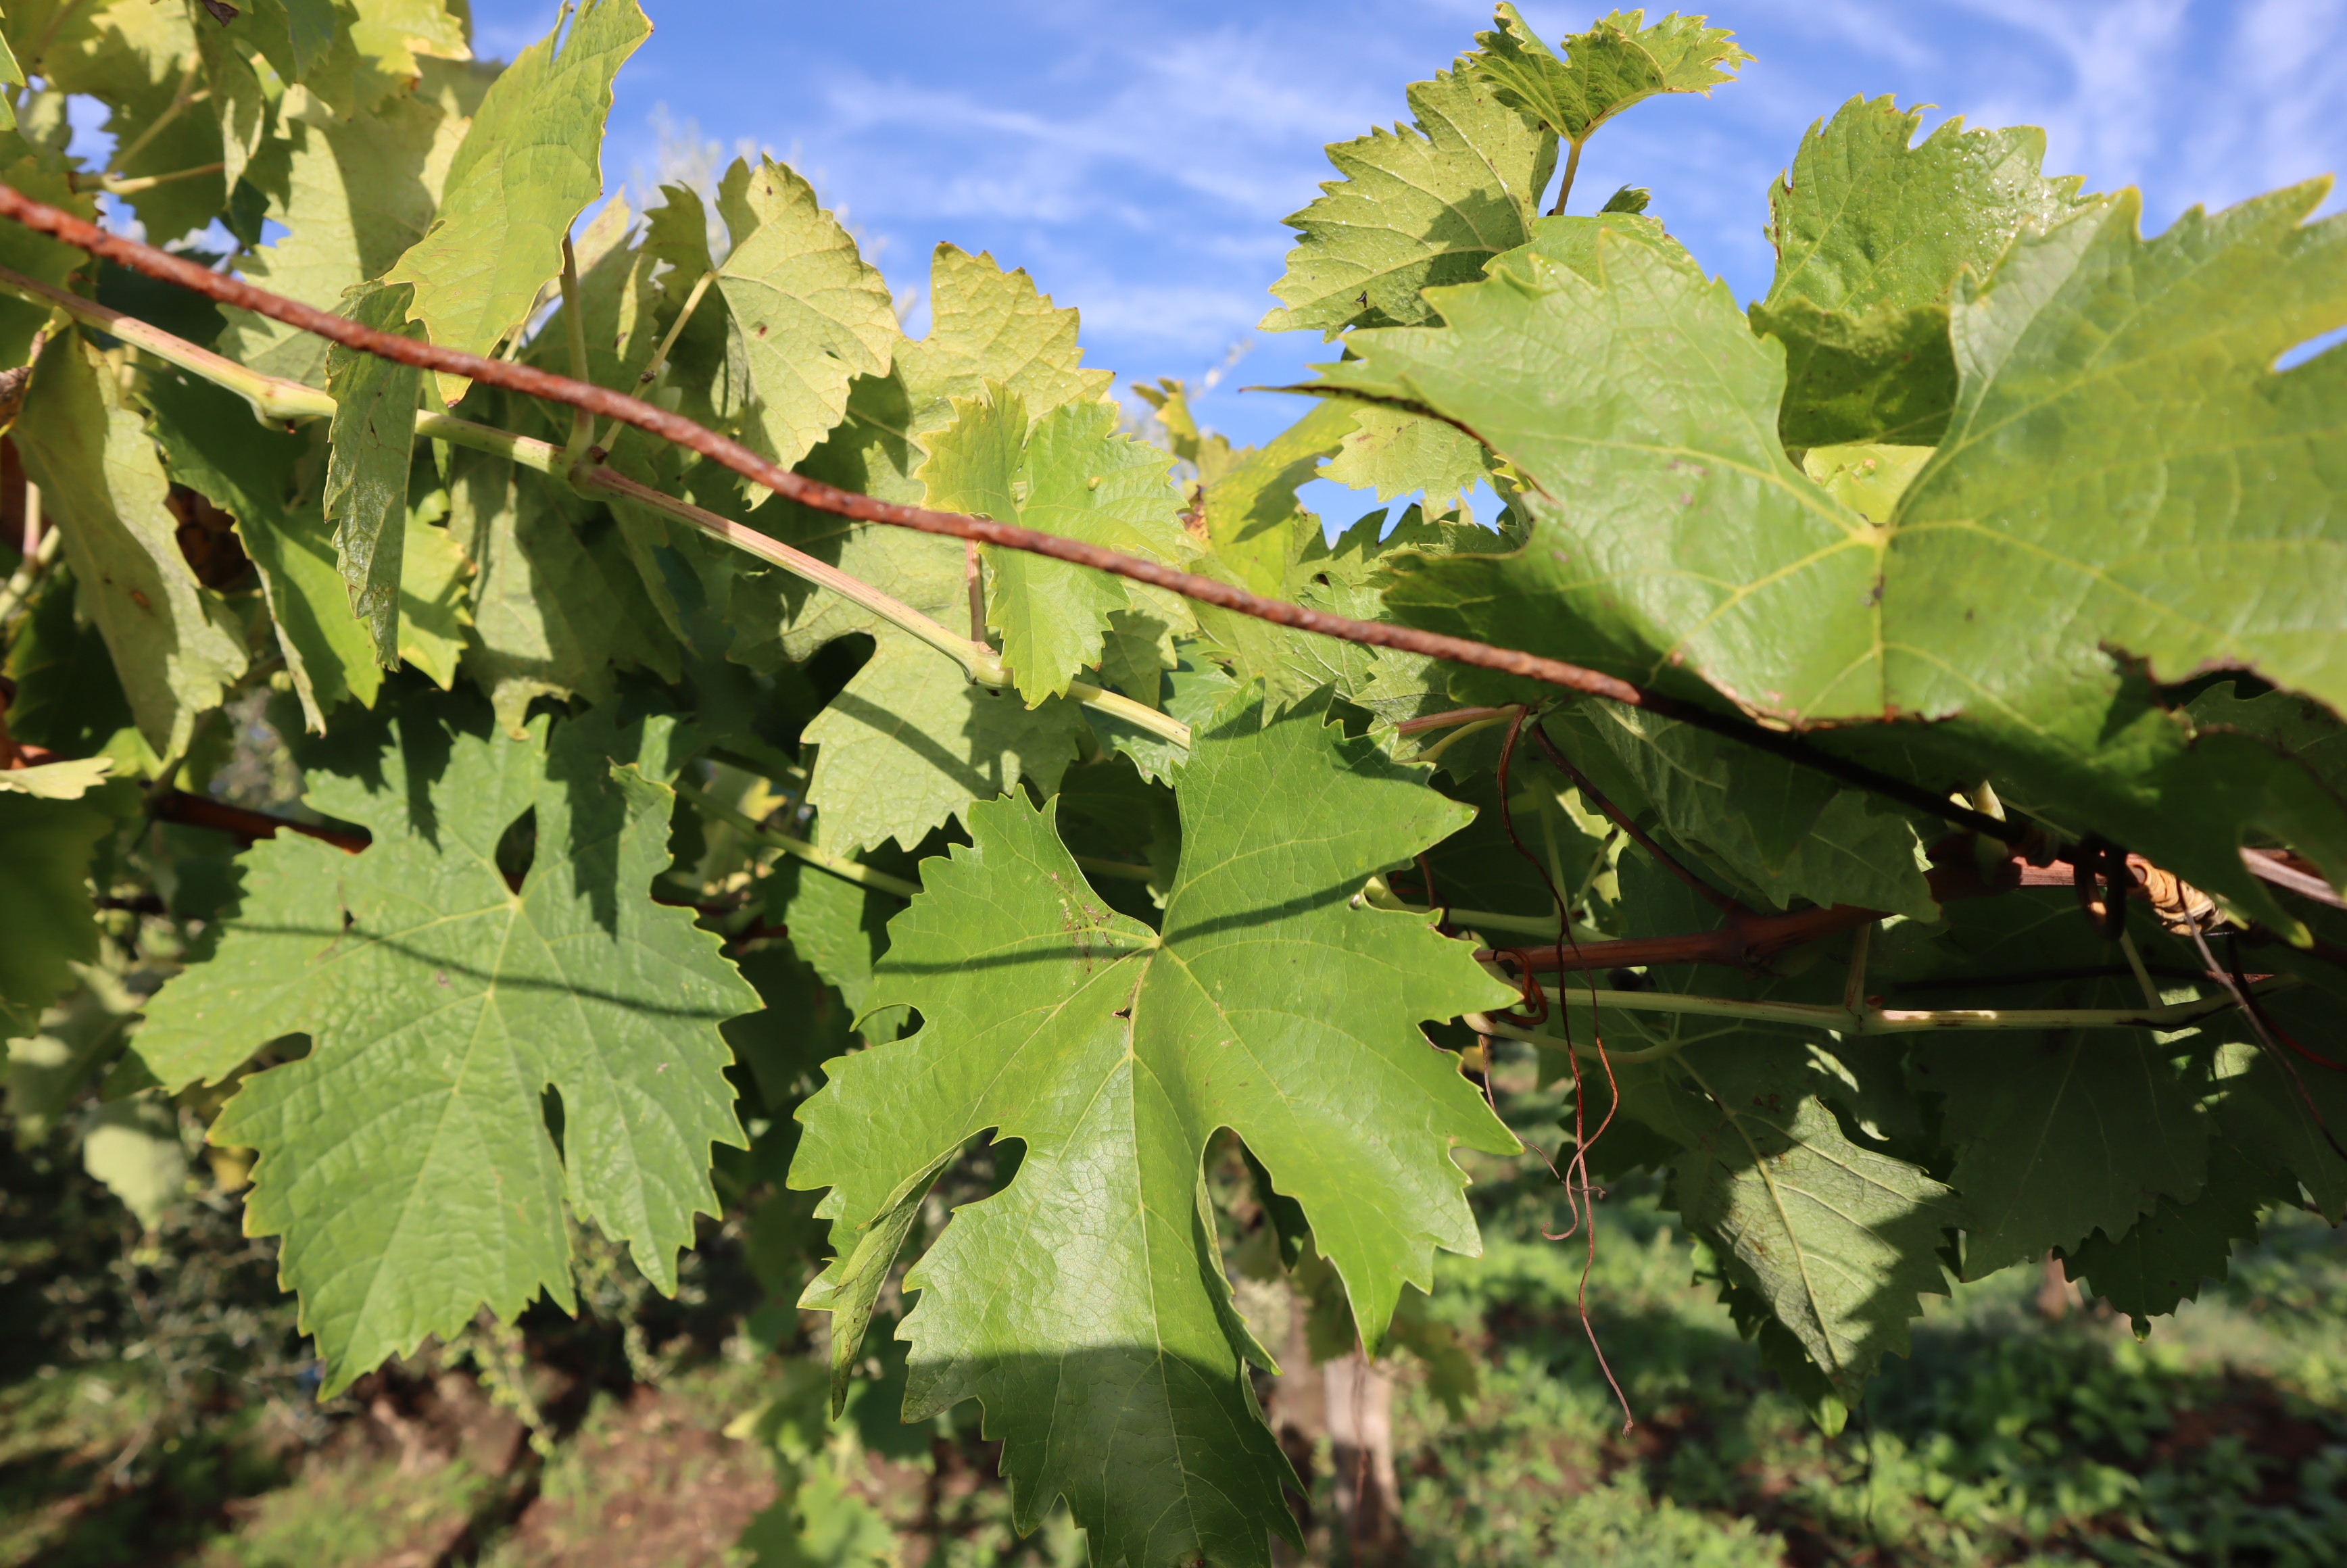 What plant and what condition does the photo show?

grapevine, healthy
